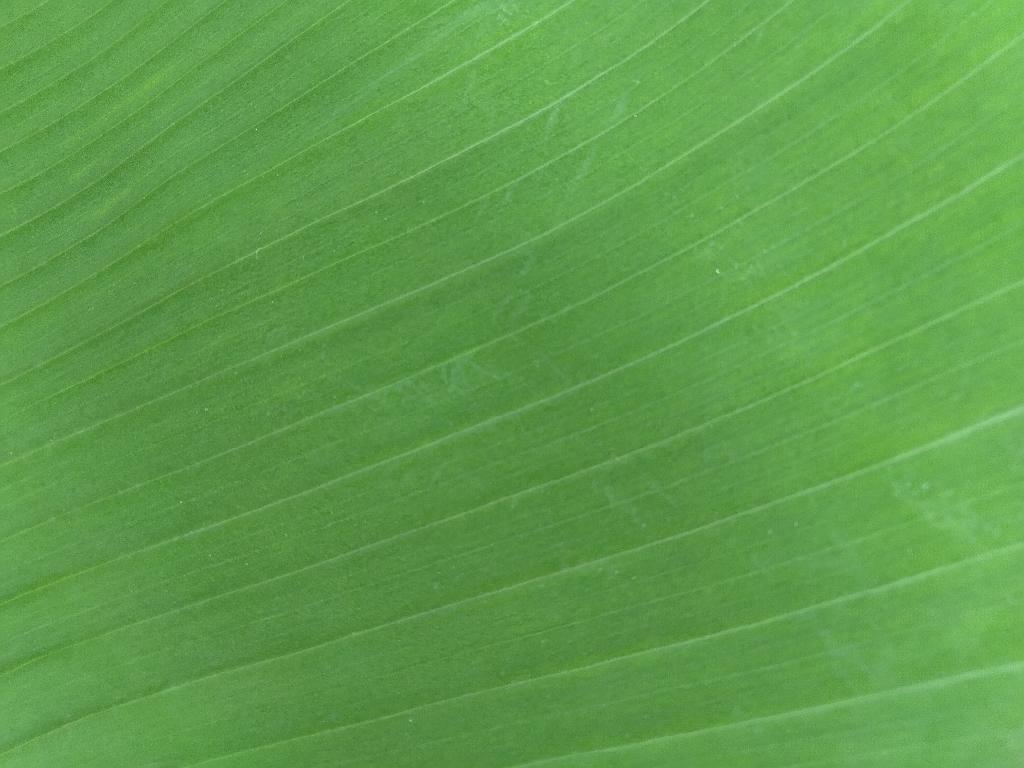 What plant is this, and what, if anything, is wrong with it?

banana, healthy
